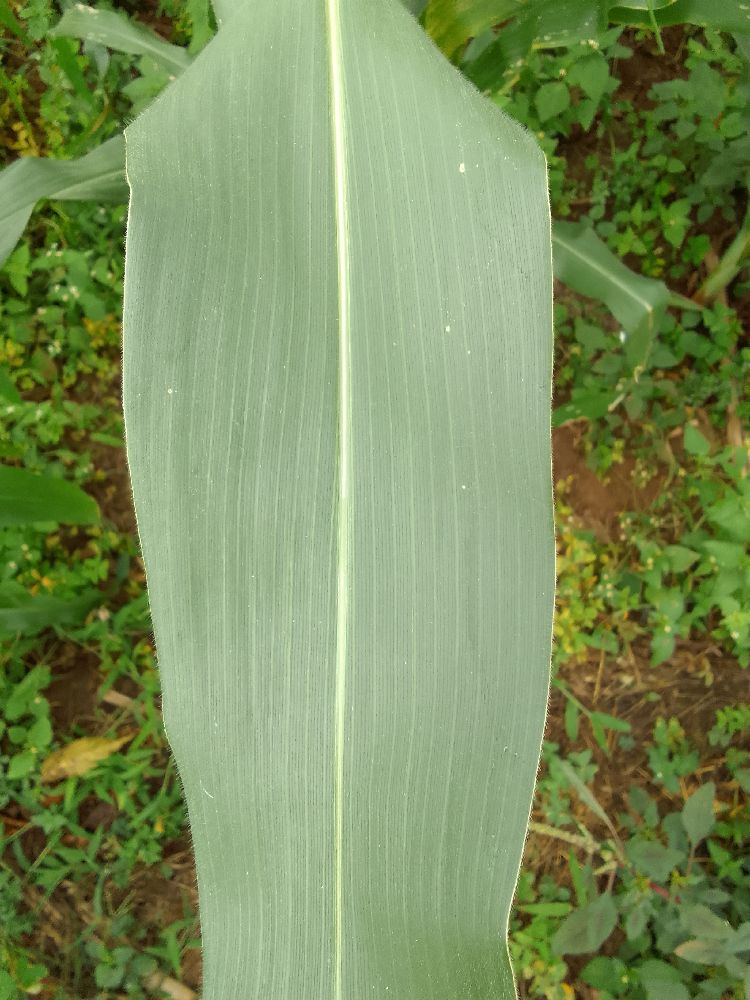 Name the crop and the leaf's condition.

maize, healthy
